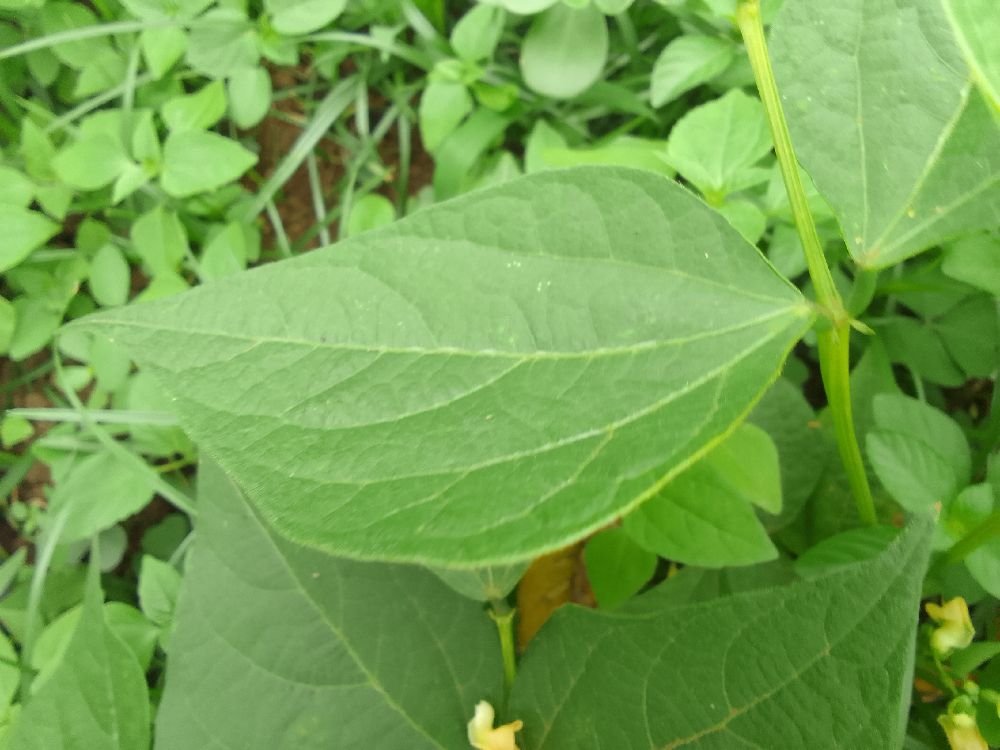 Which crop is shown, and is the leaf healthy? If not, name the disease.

common bean, healthy
